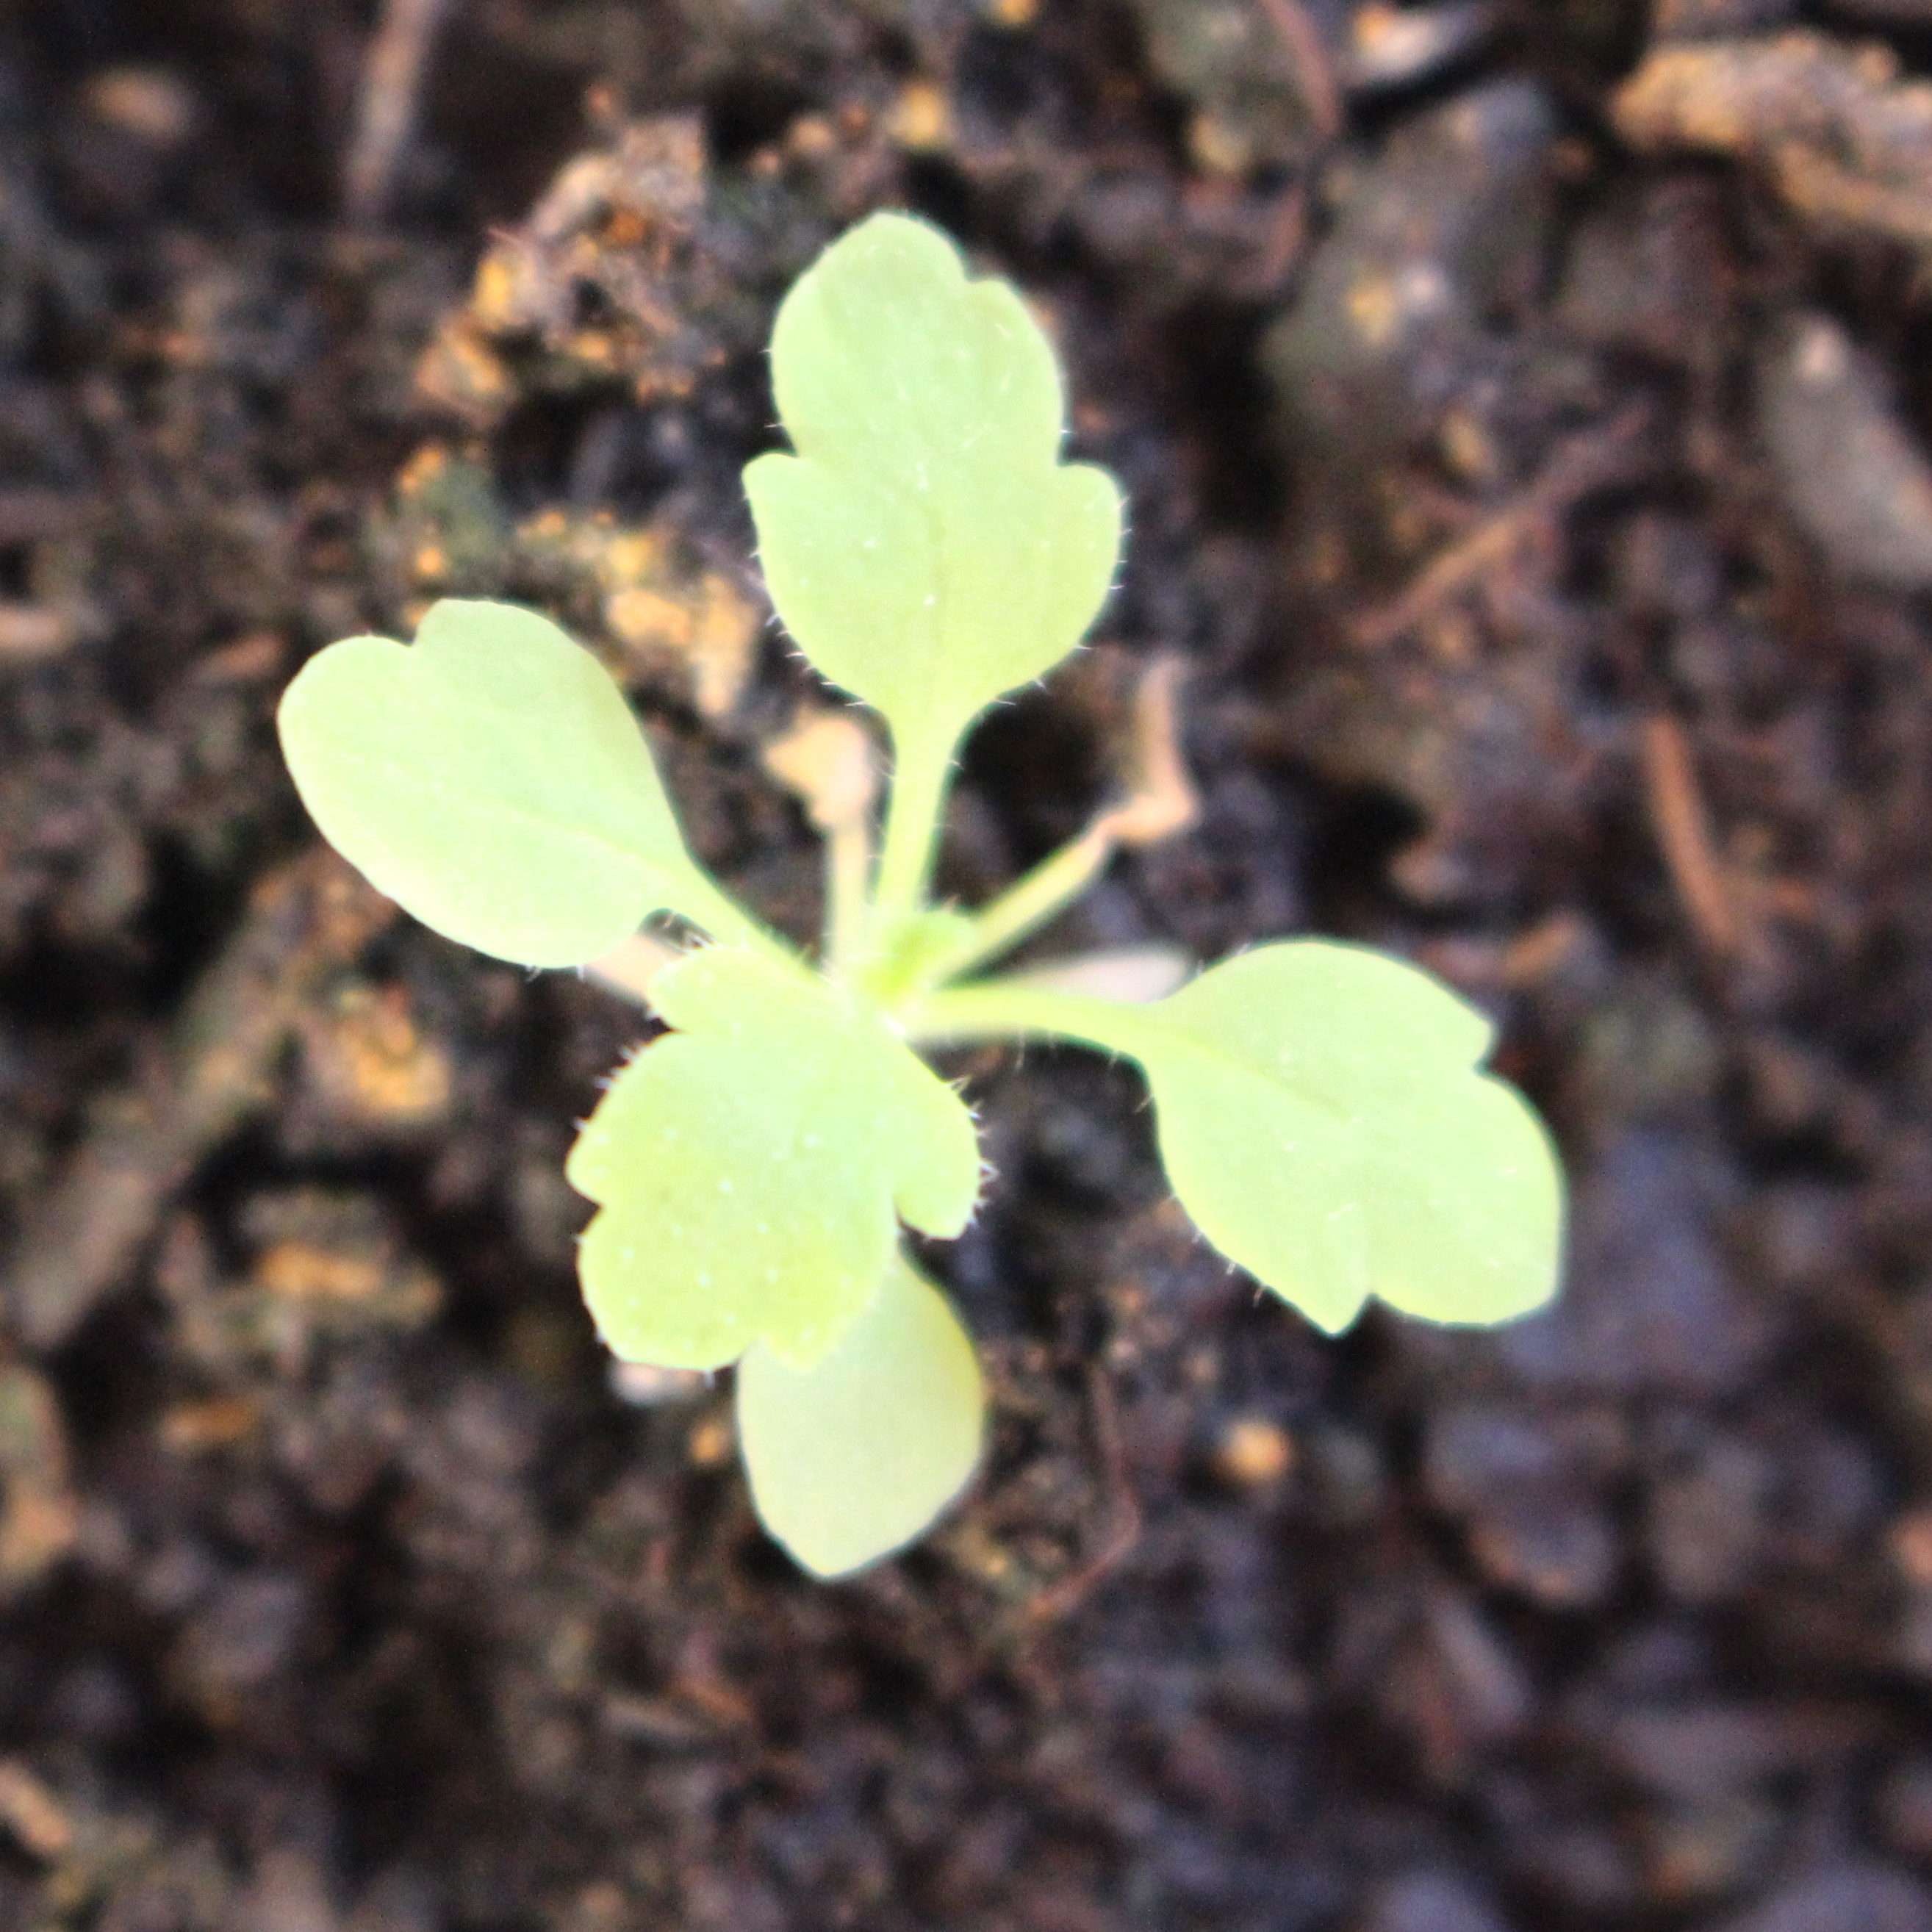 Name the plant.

Papaver rhoeas
